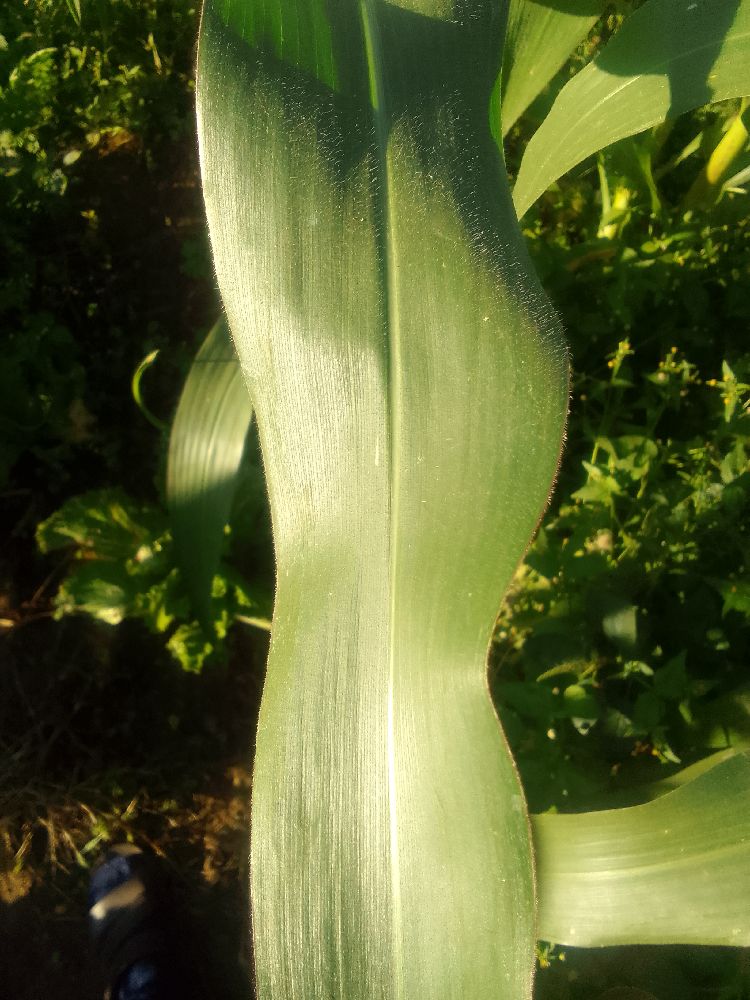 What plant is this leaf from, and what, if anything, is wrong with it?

maize, healthy
